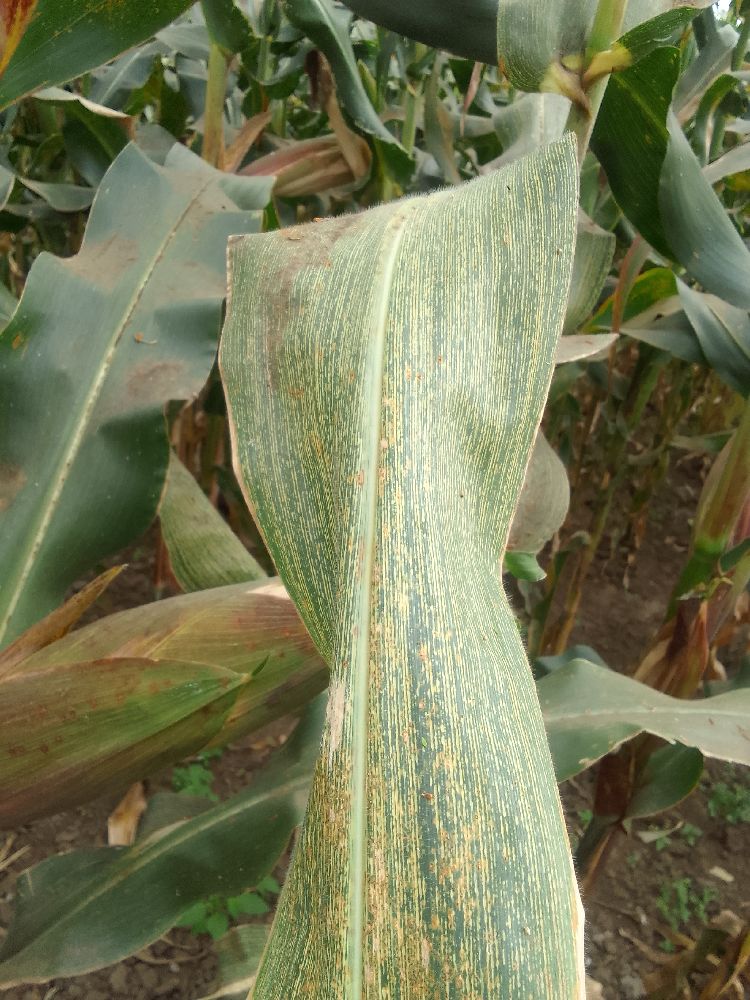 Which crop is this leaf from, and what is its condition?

maize, maize streak virus
